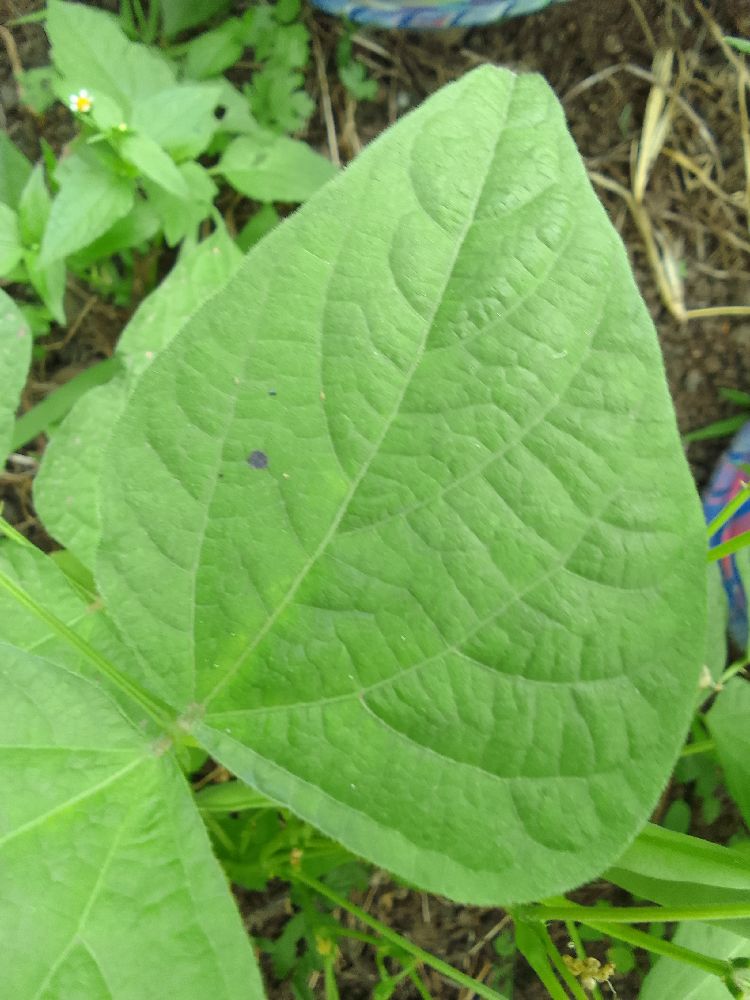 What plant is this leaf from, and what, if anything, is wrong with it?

common bean, healthy
